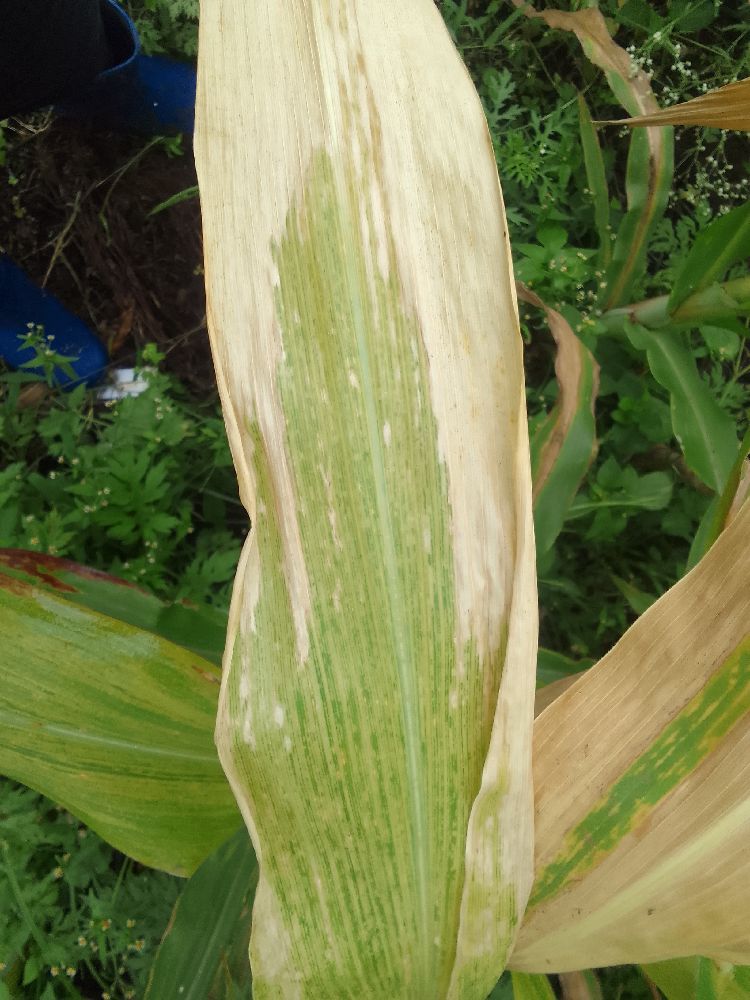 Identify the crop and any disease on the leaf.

maize, maize lethal necrosis
